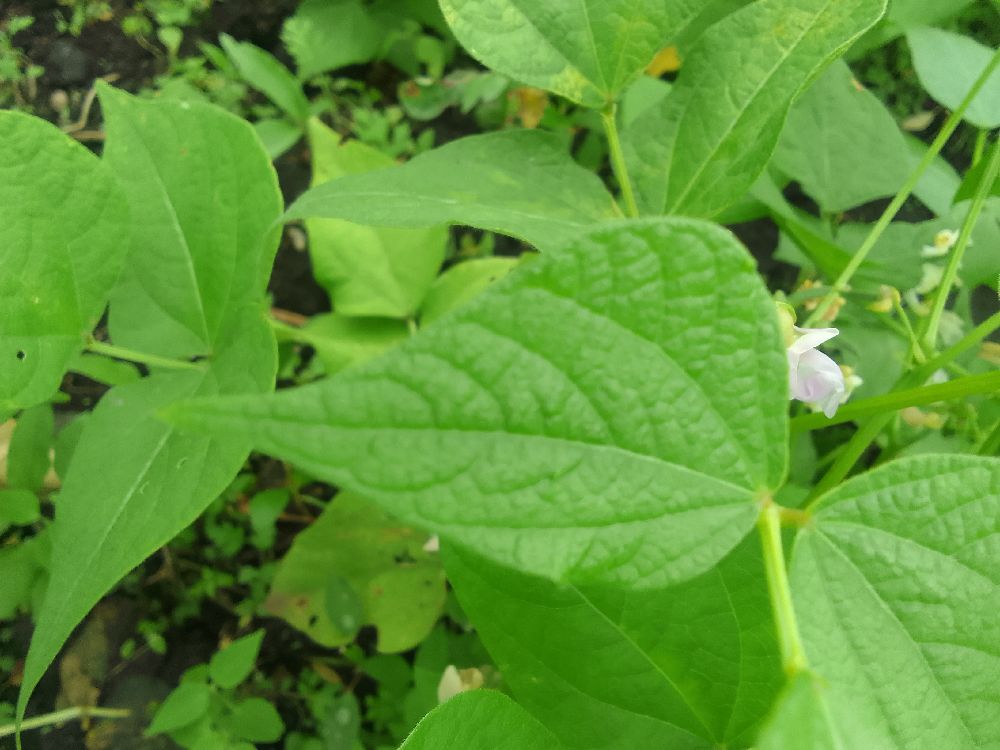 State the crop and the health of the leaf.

common bean, healthy
